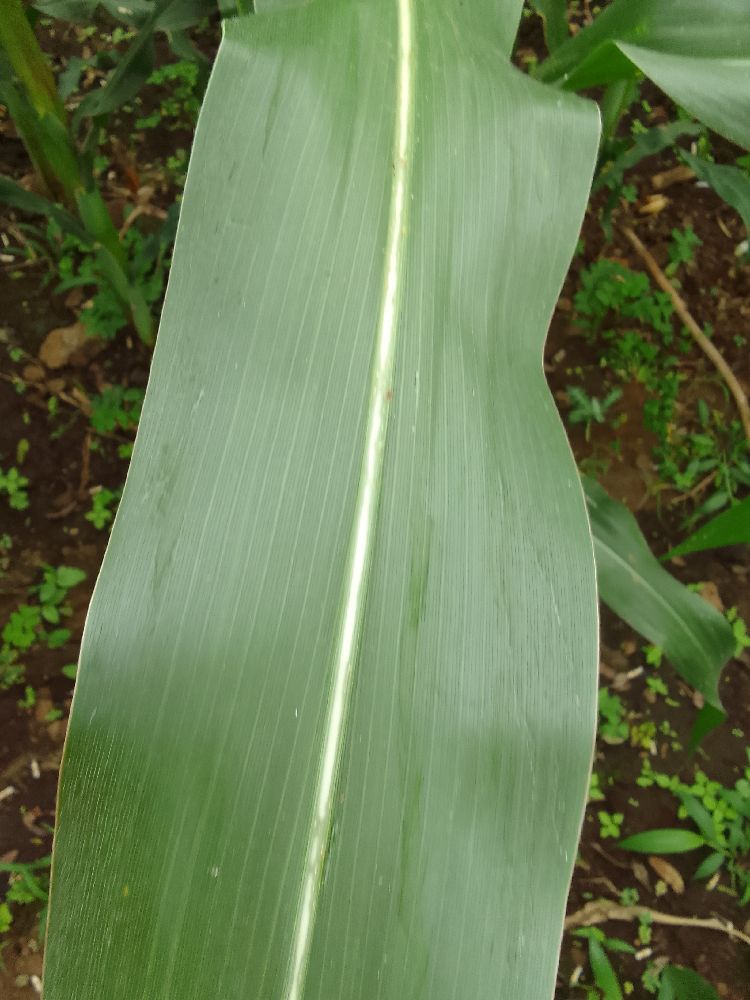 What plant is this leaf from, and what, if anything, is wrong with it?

maize, healthy
